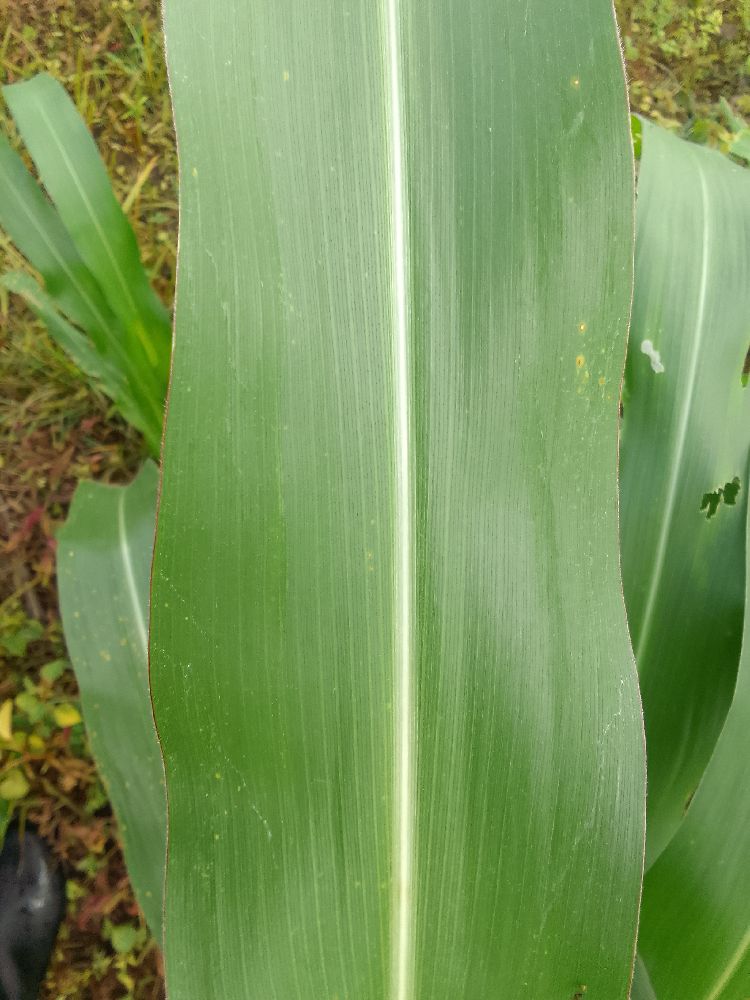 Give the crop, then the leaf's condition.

maize, healthy
